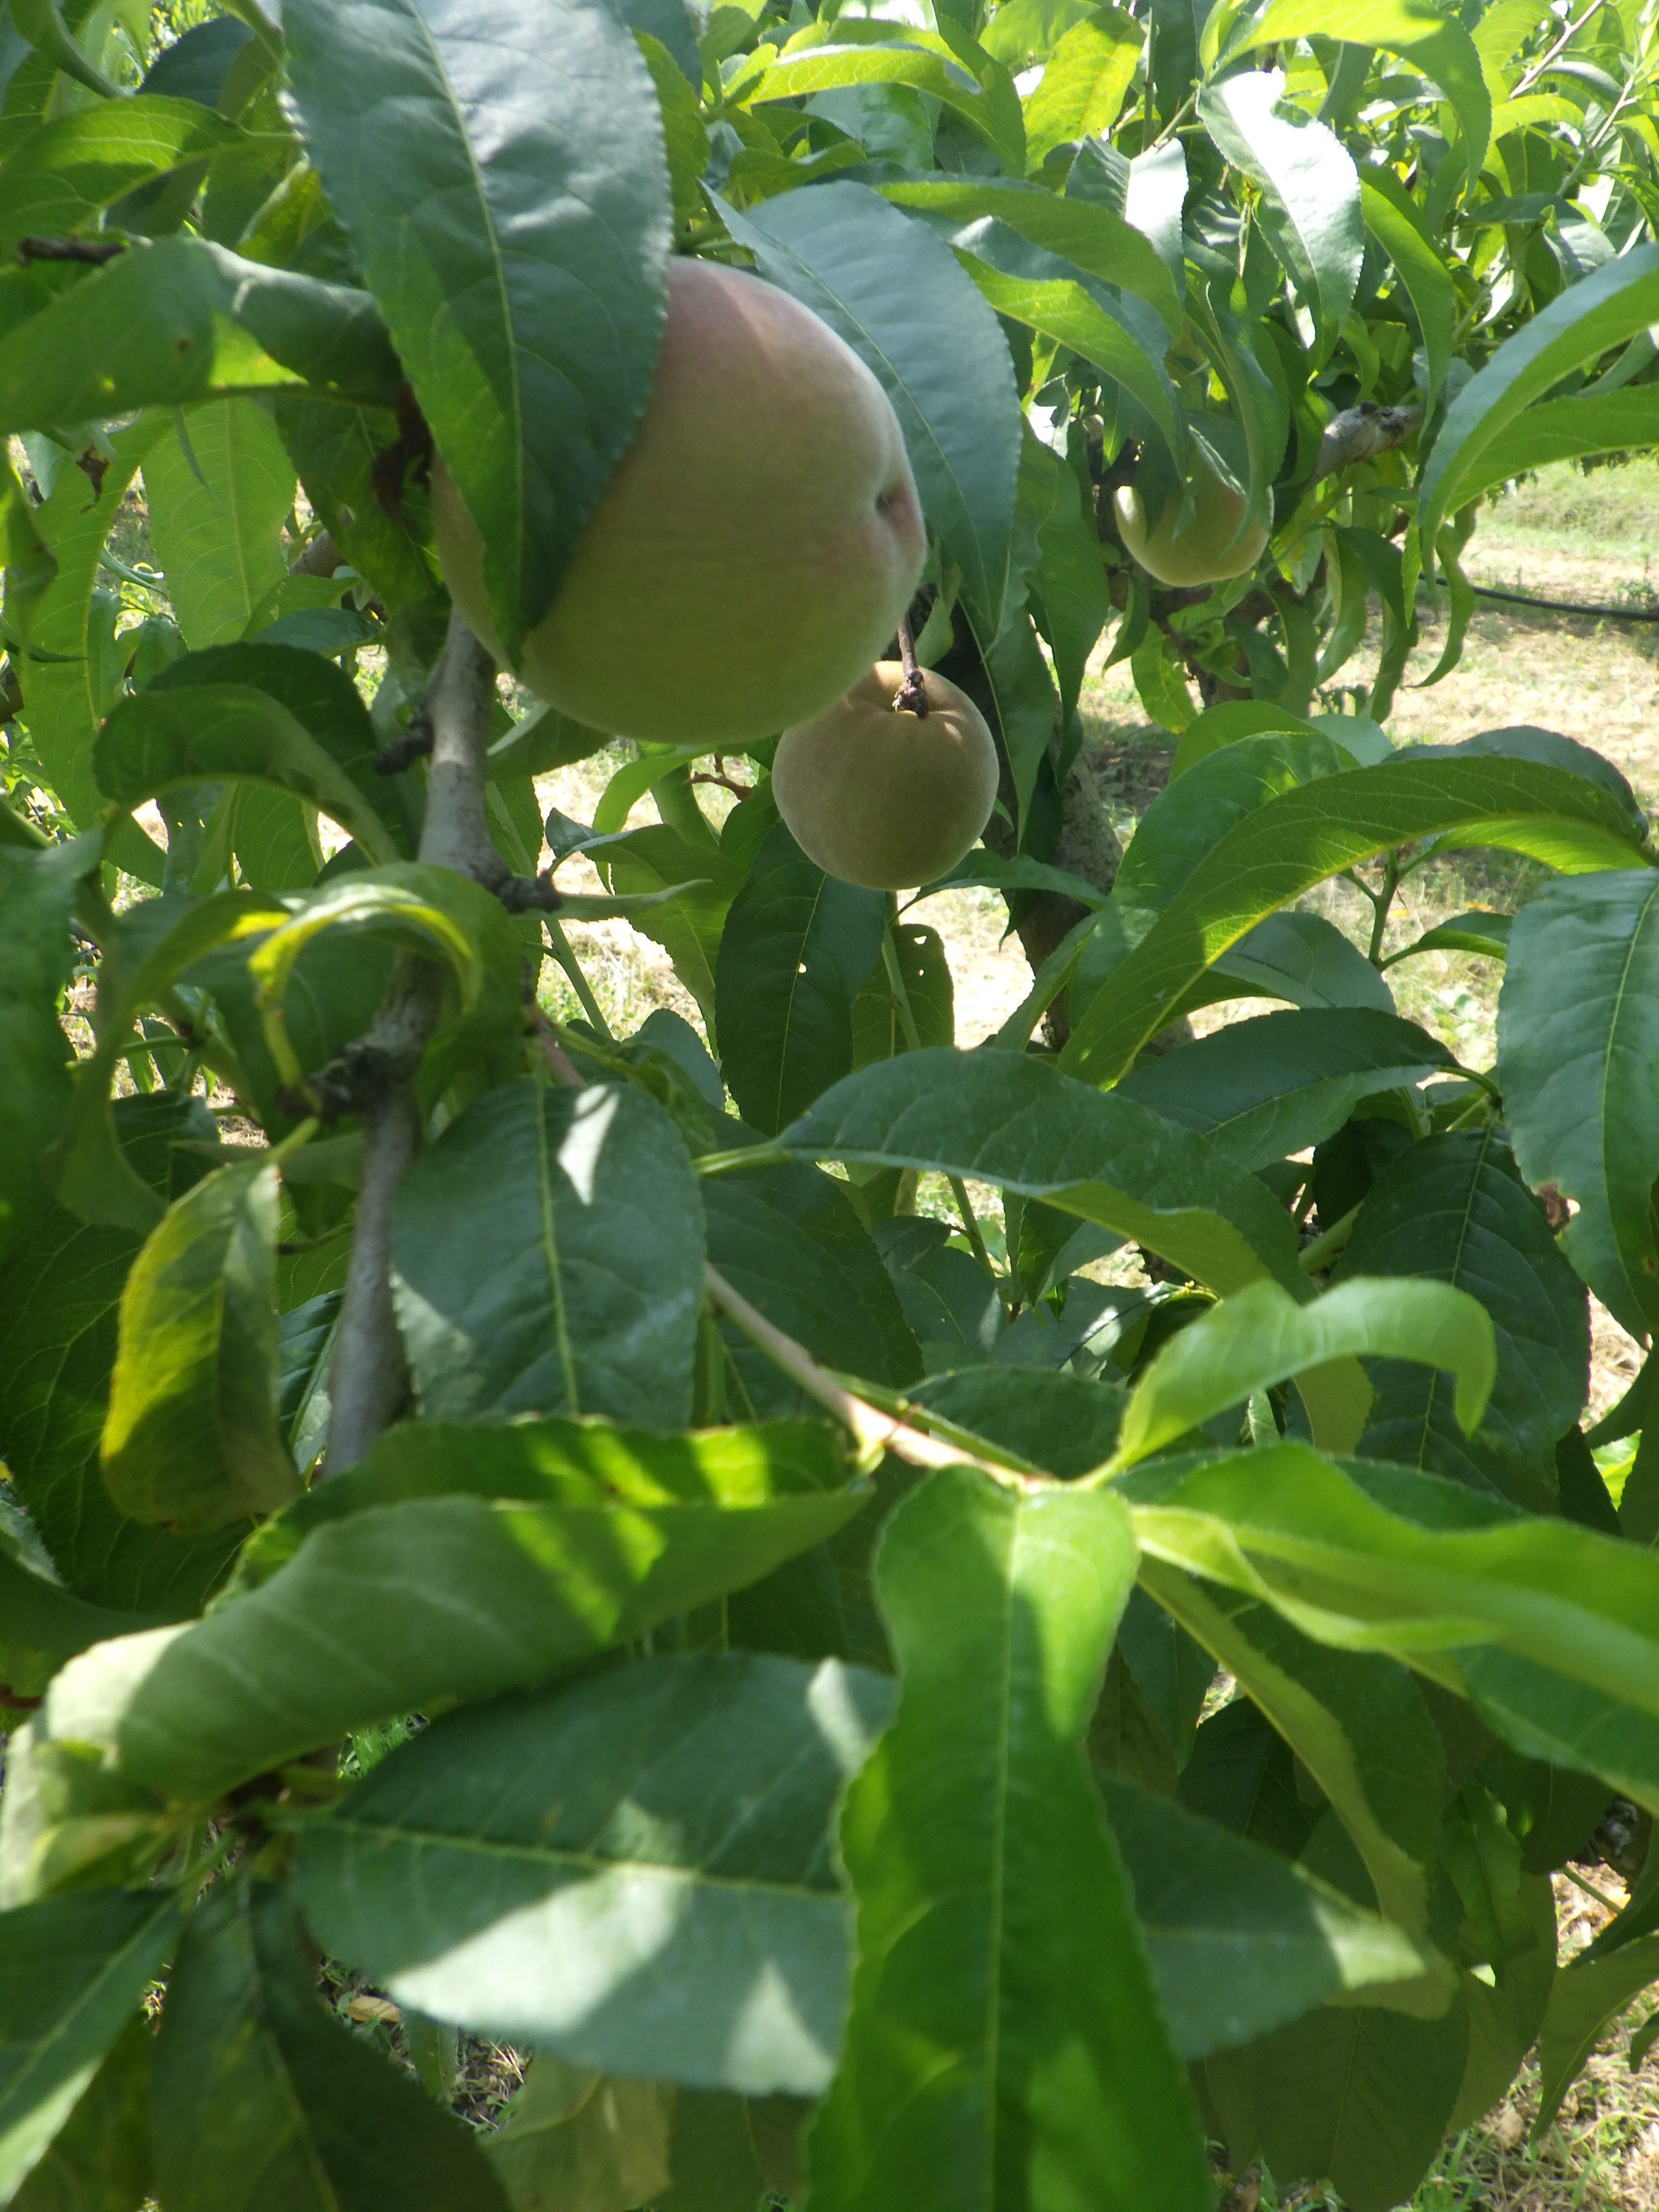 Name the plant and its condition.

peach, shot hole disease
